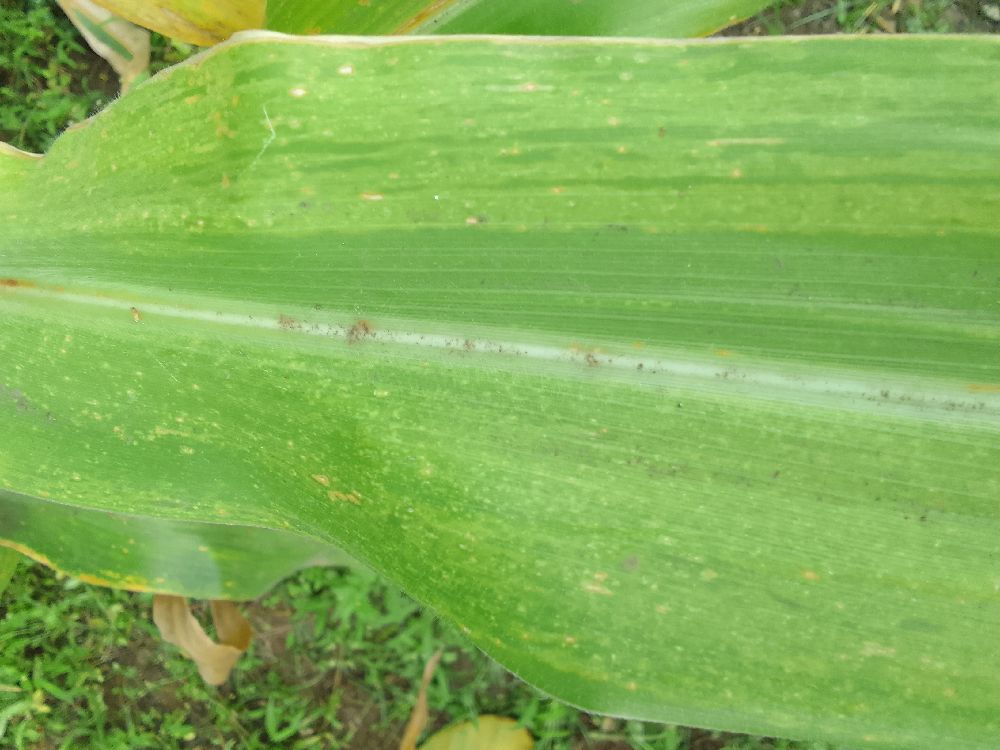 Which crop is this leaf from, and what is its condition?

maize, maize lethal necrosis
